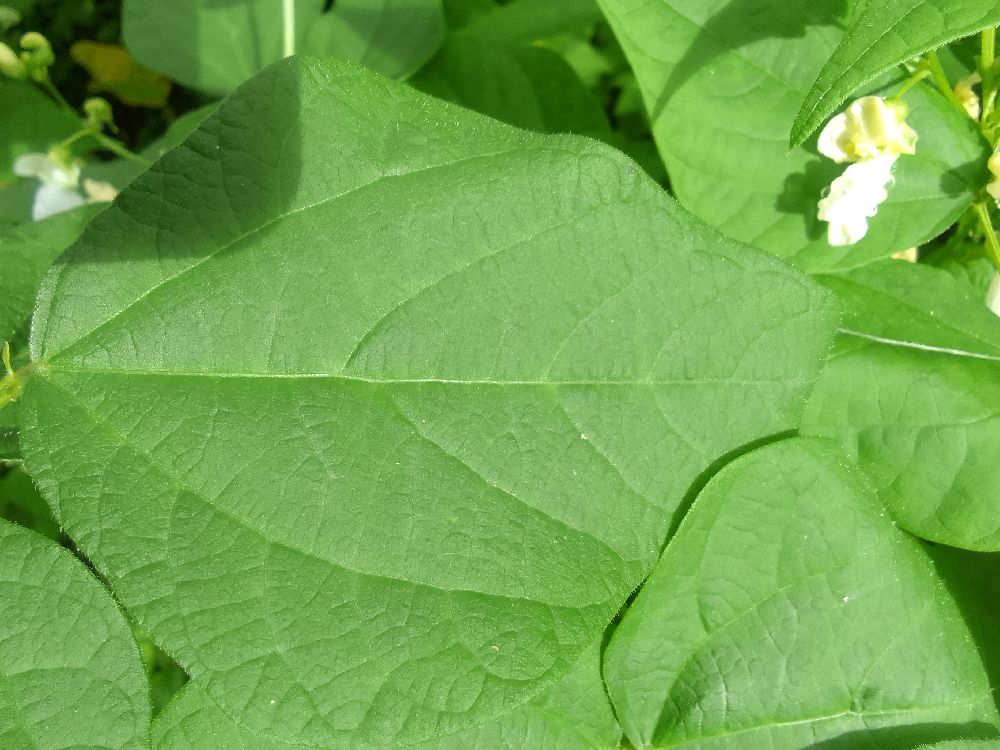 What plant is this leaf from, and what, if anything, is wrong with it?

common bean, healthy
